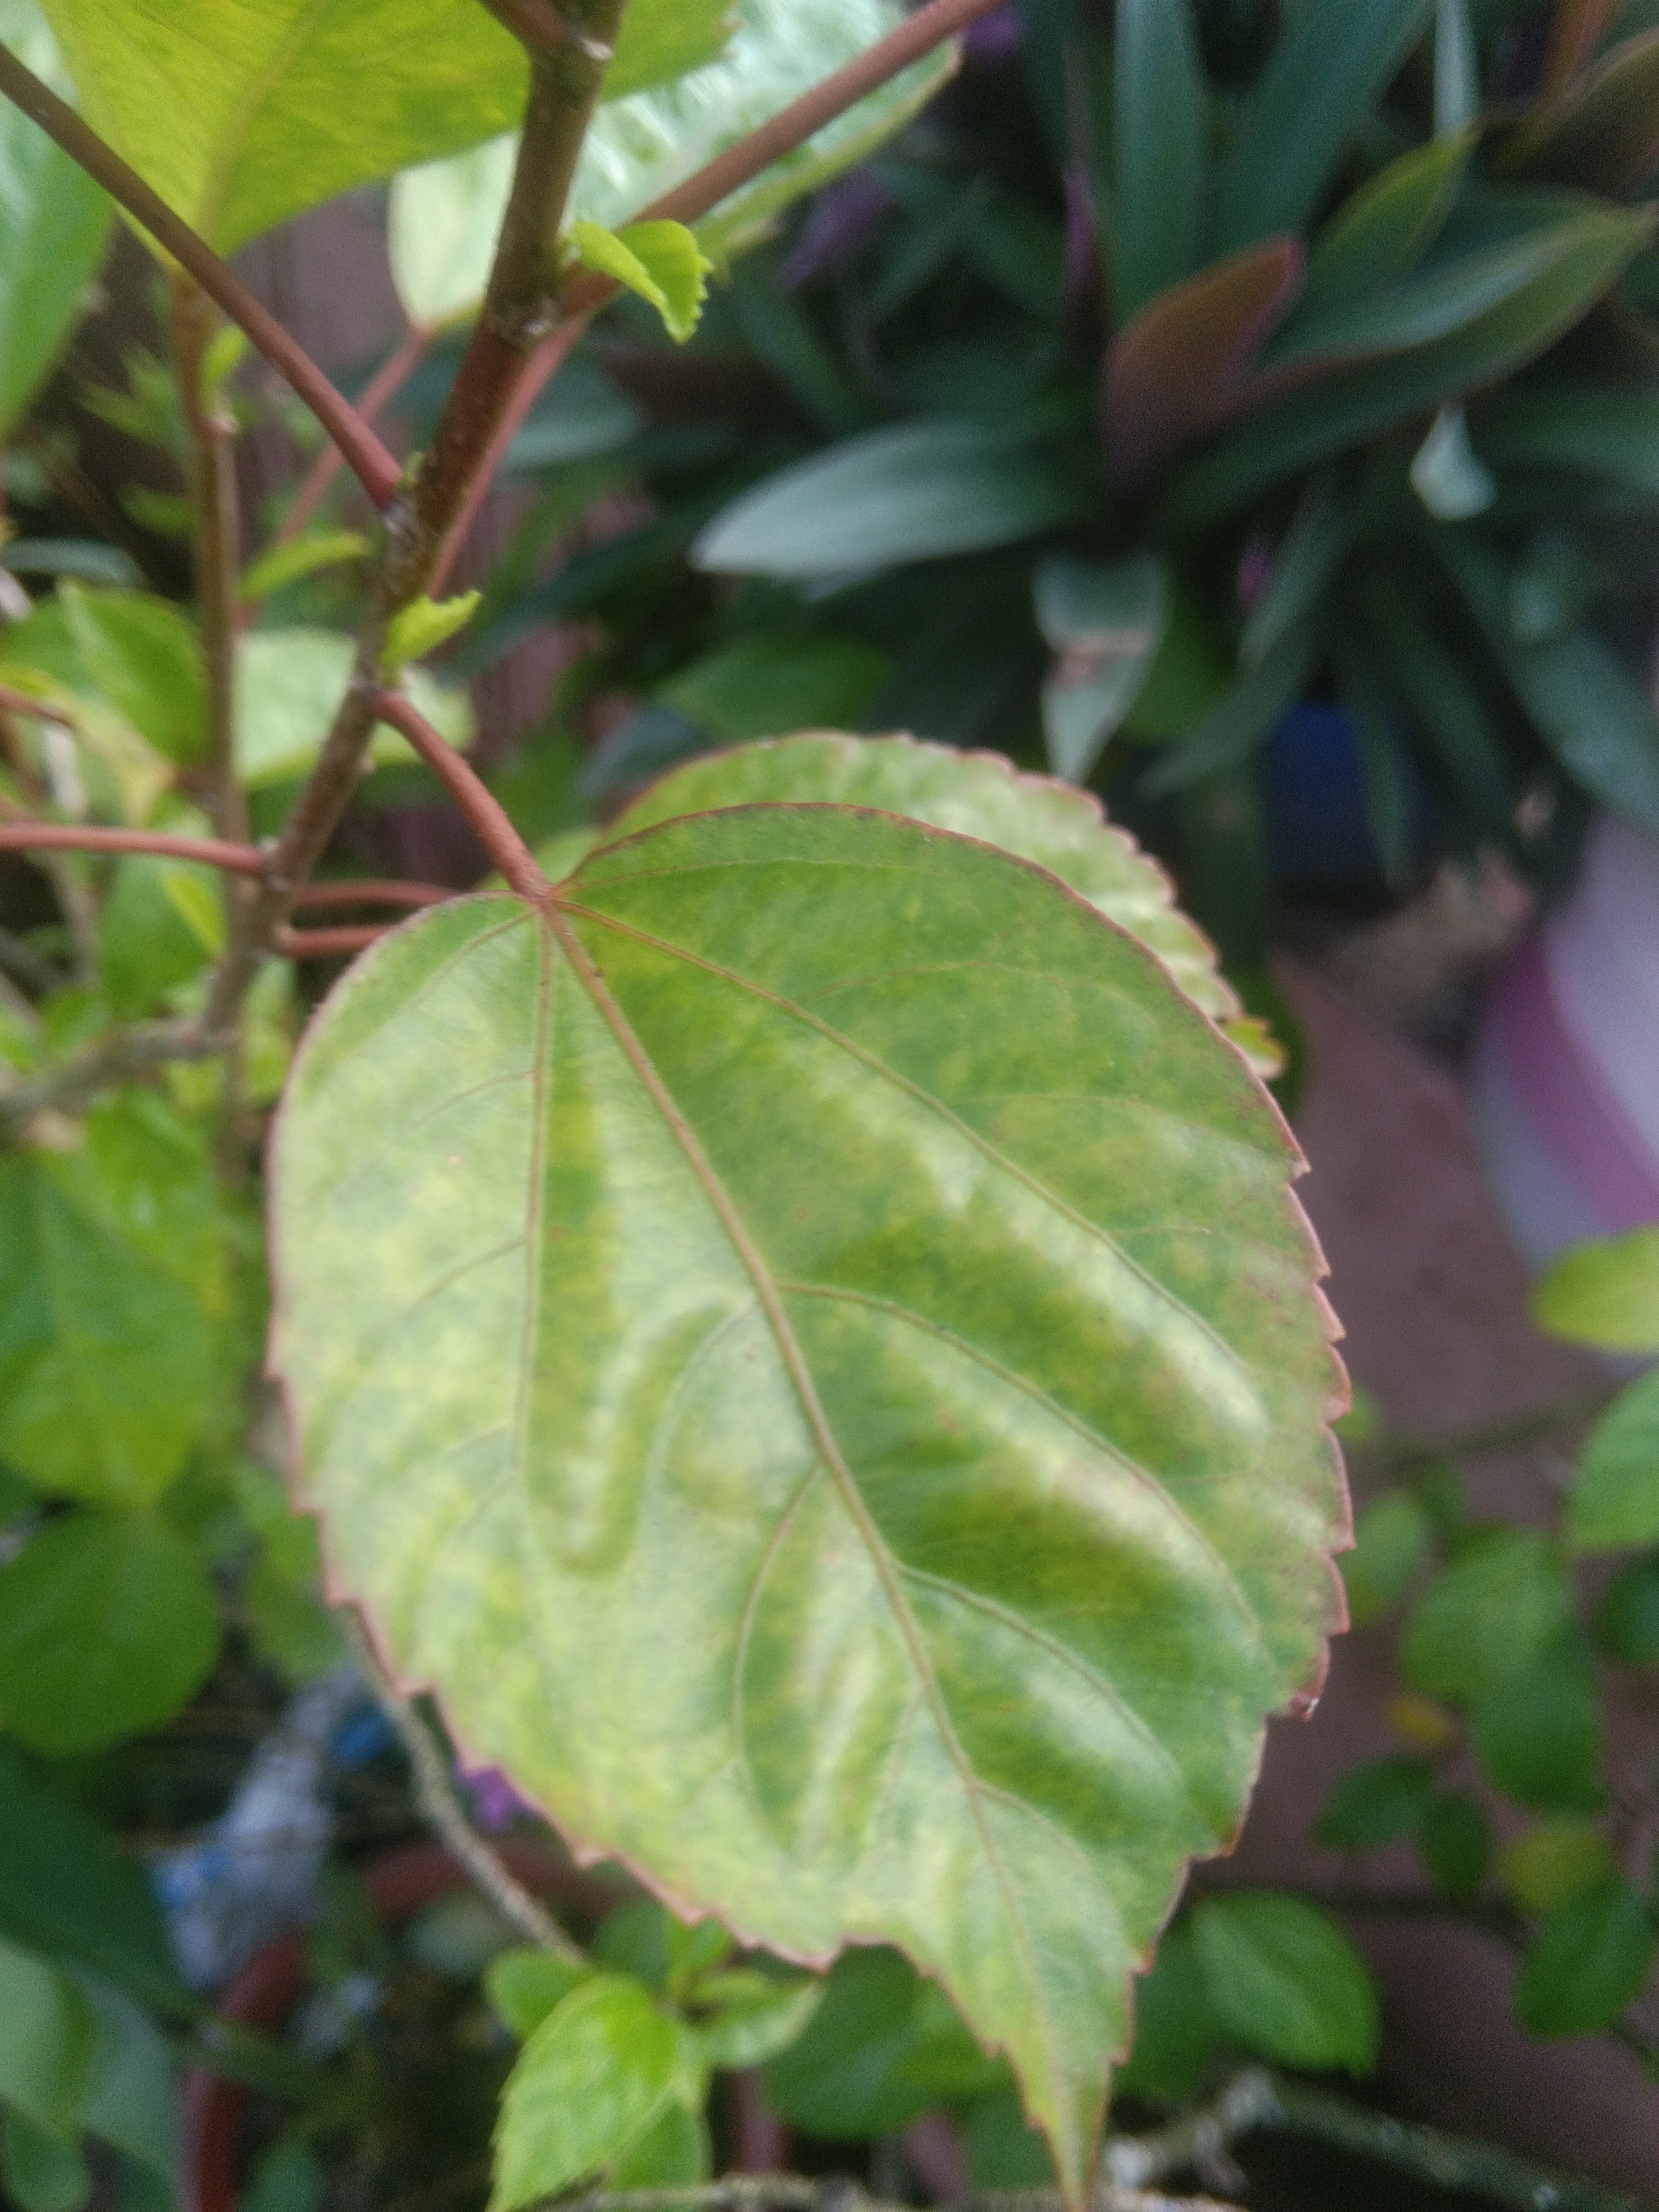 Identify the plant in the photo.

hibiscus
